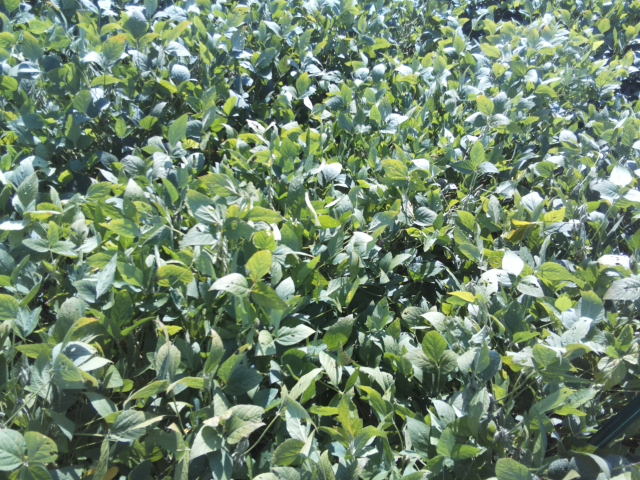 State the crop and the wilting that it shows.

soybean, slight leaflet or petiole turgor loss in upper canopy
